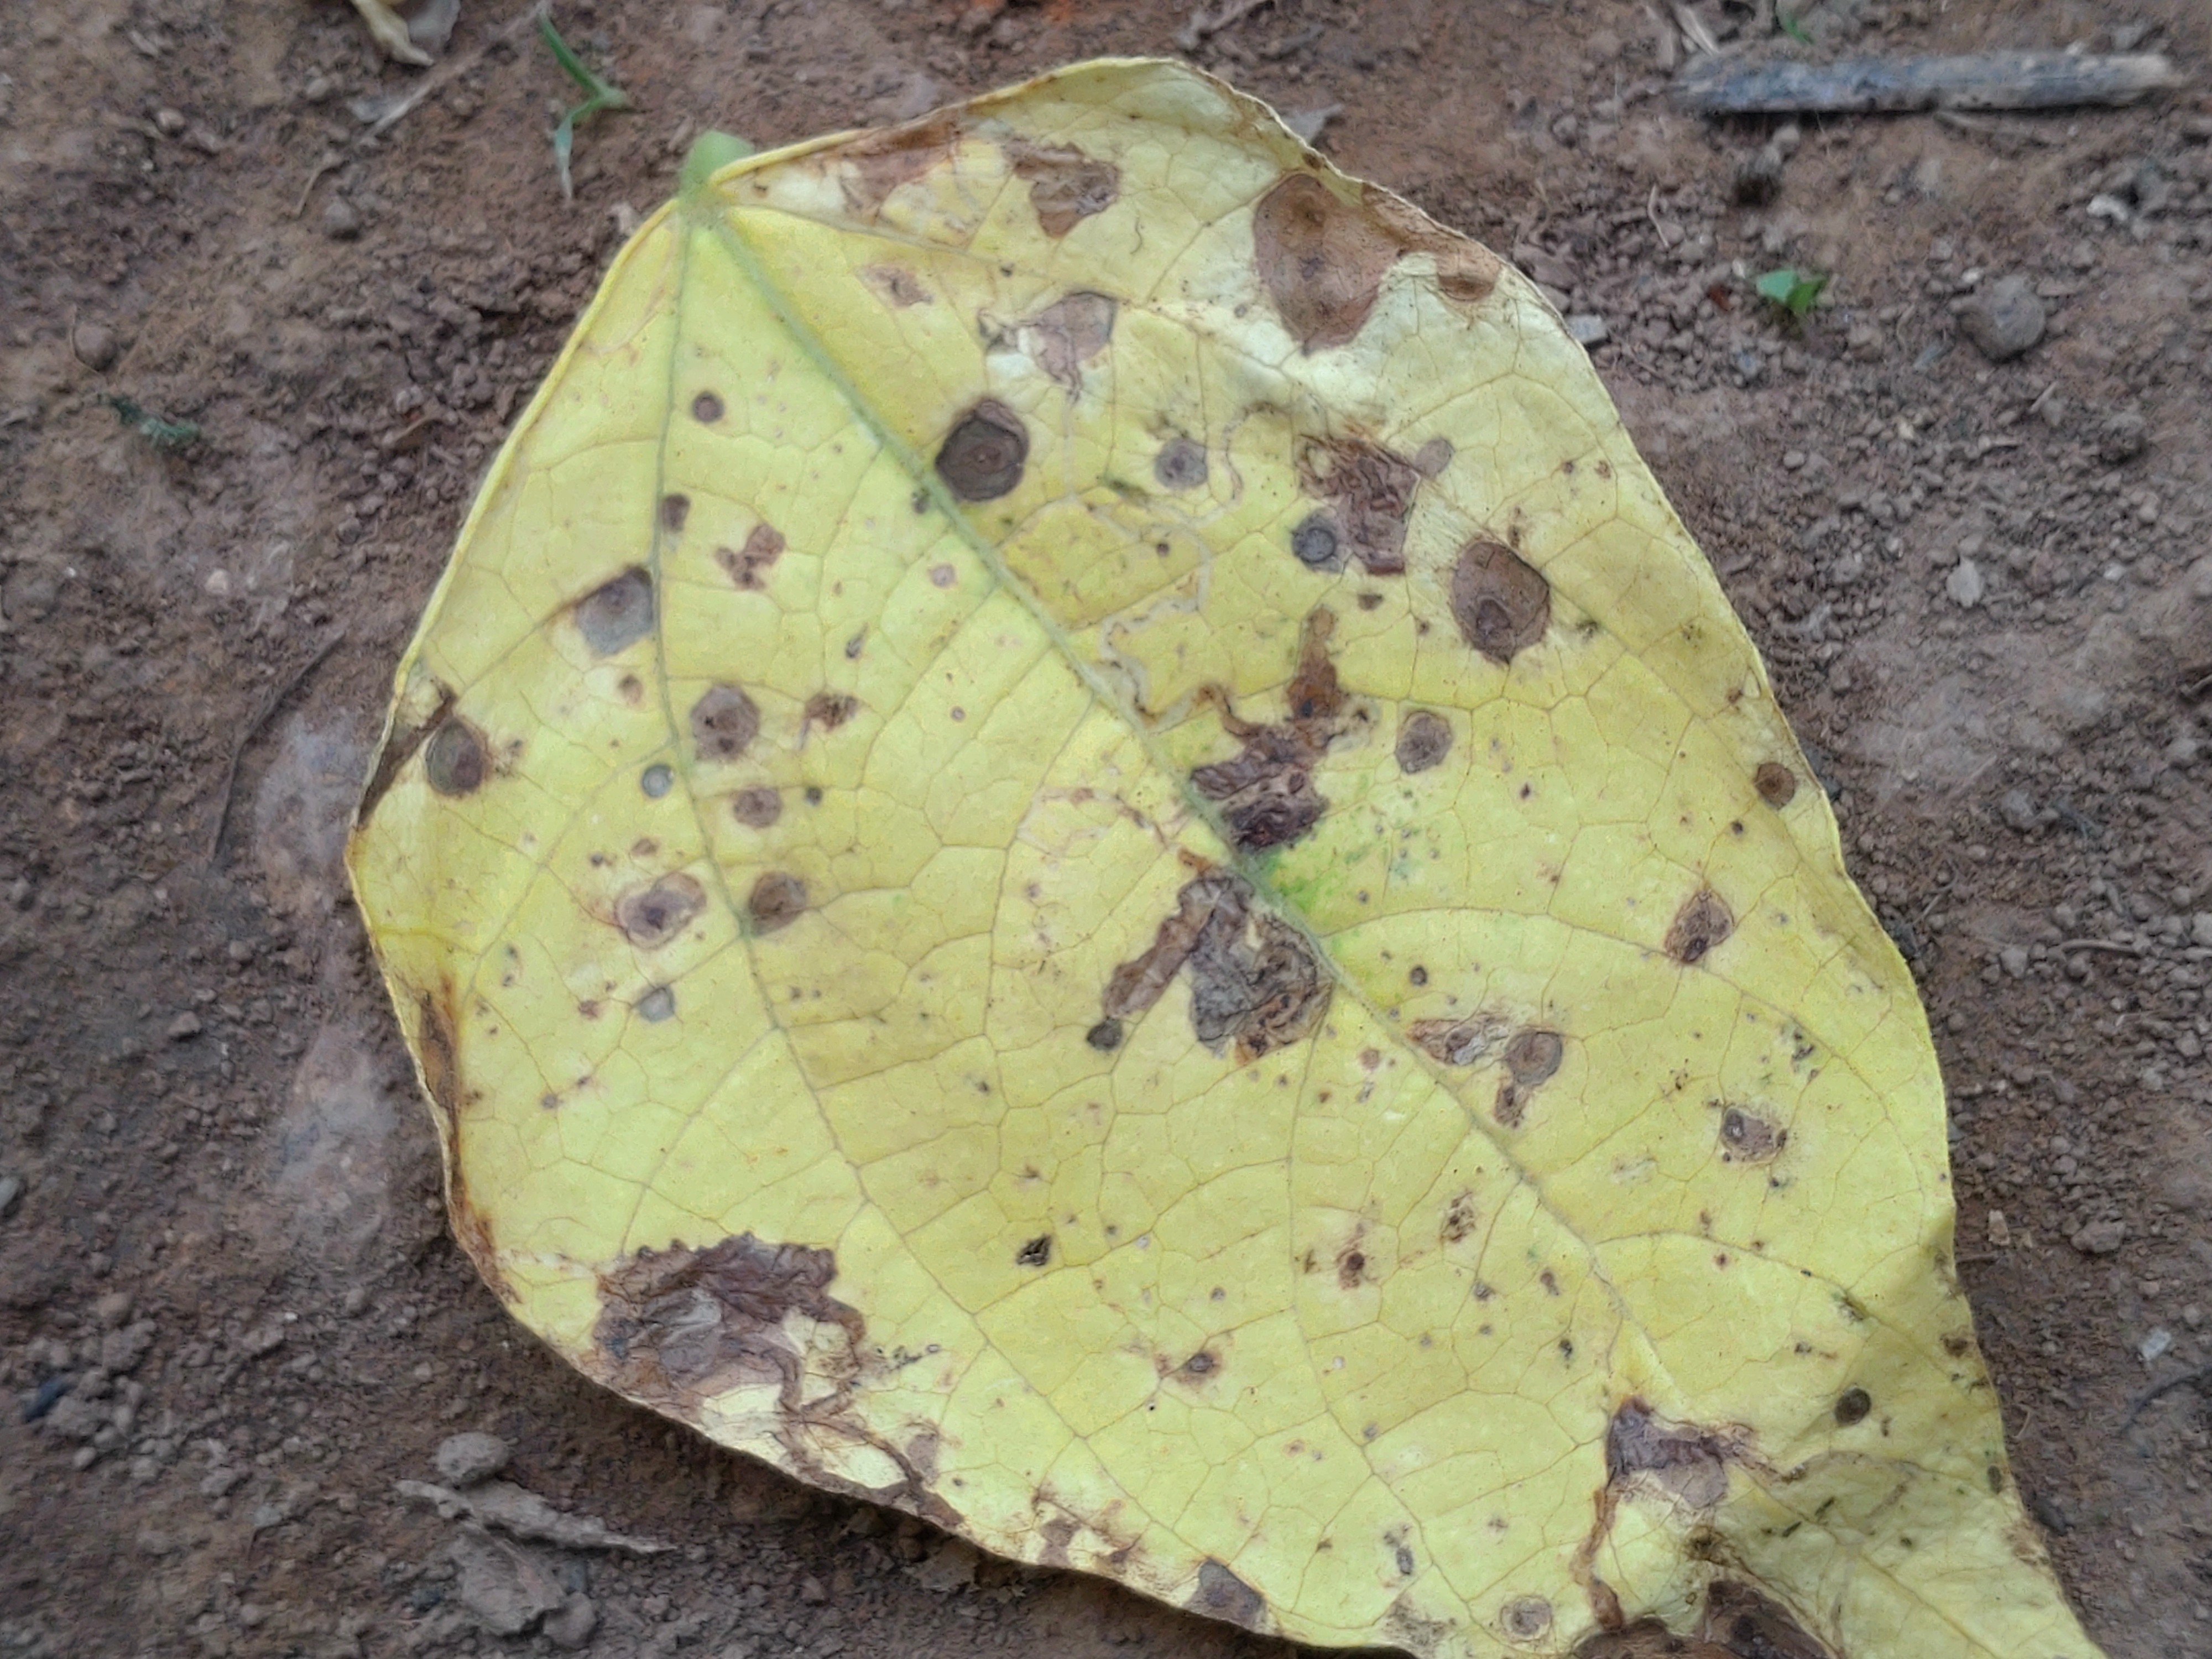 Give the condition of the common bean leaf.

anthracnose
